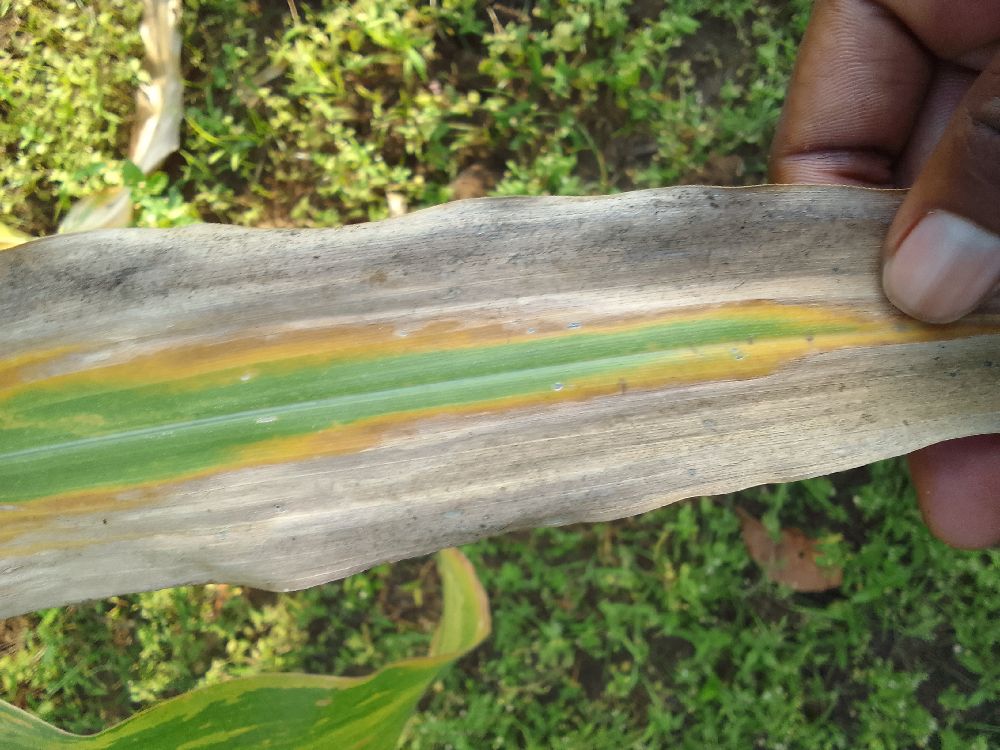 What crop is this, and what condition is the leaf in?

maize, maize lethal necrosis
